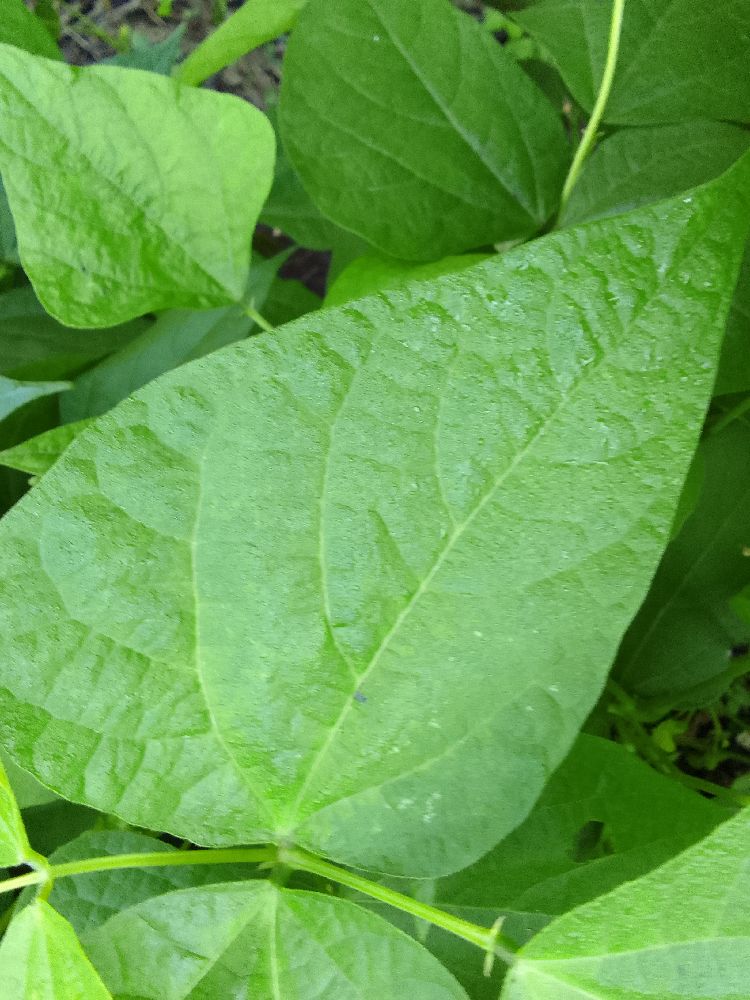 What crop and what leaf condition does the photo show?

common bean, healthy
